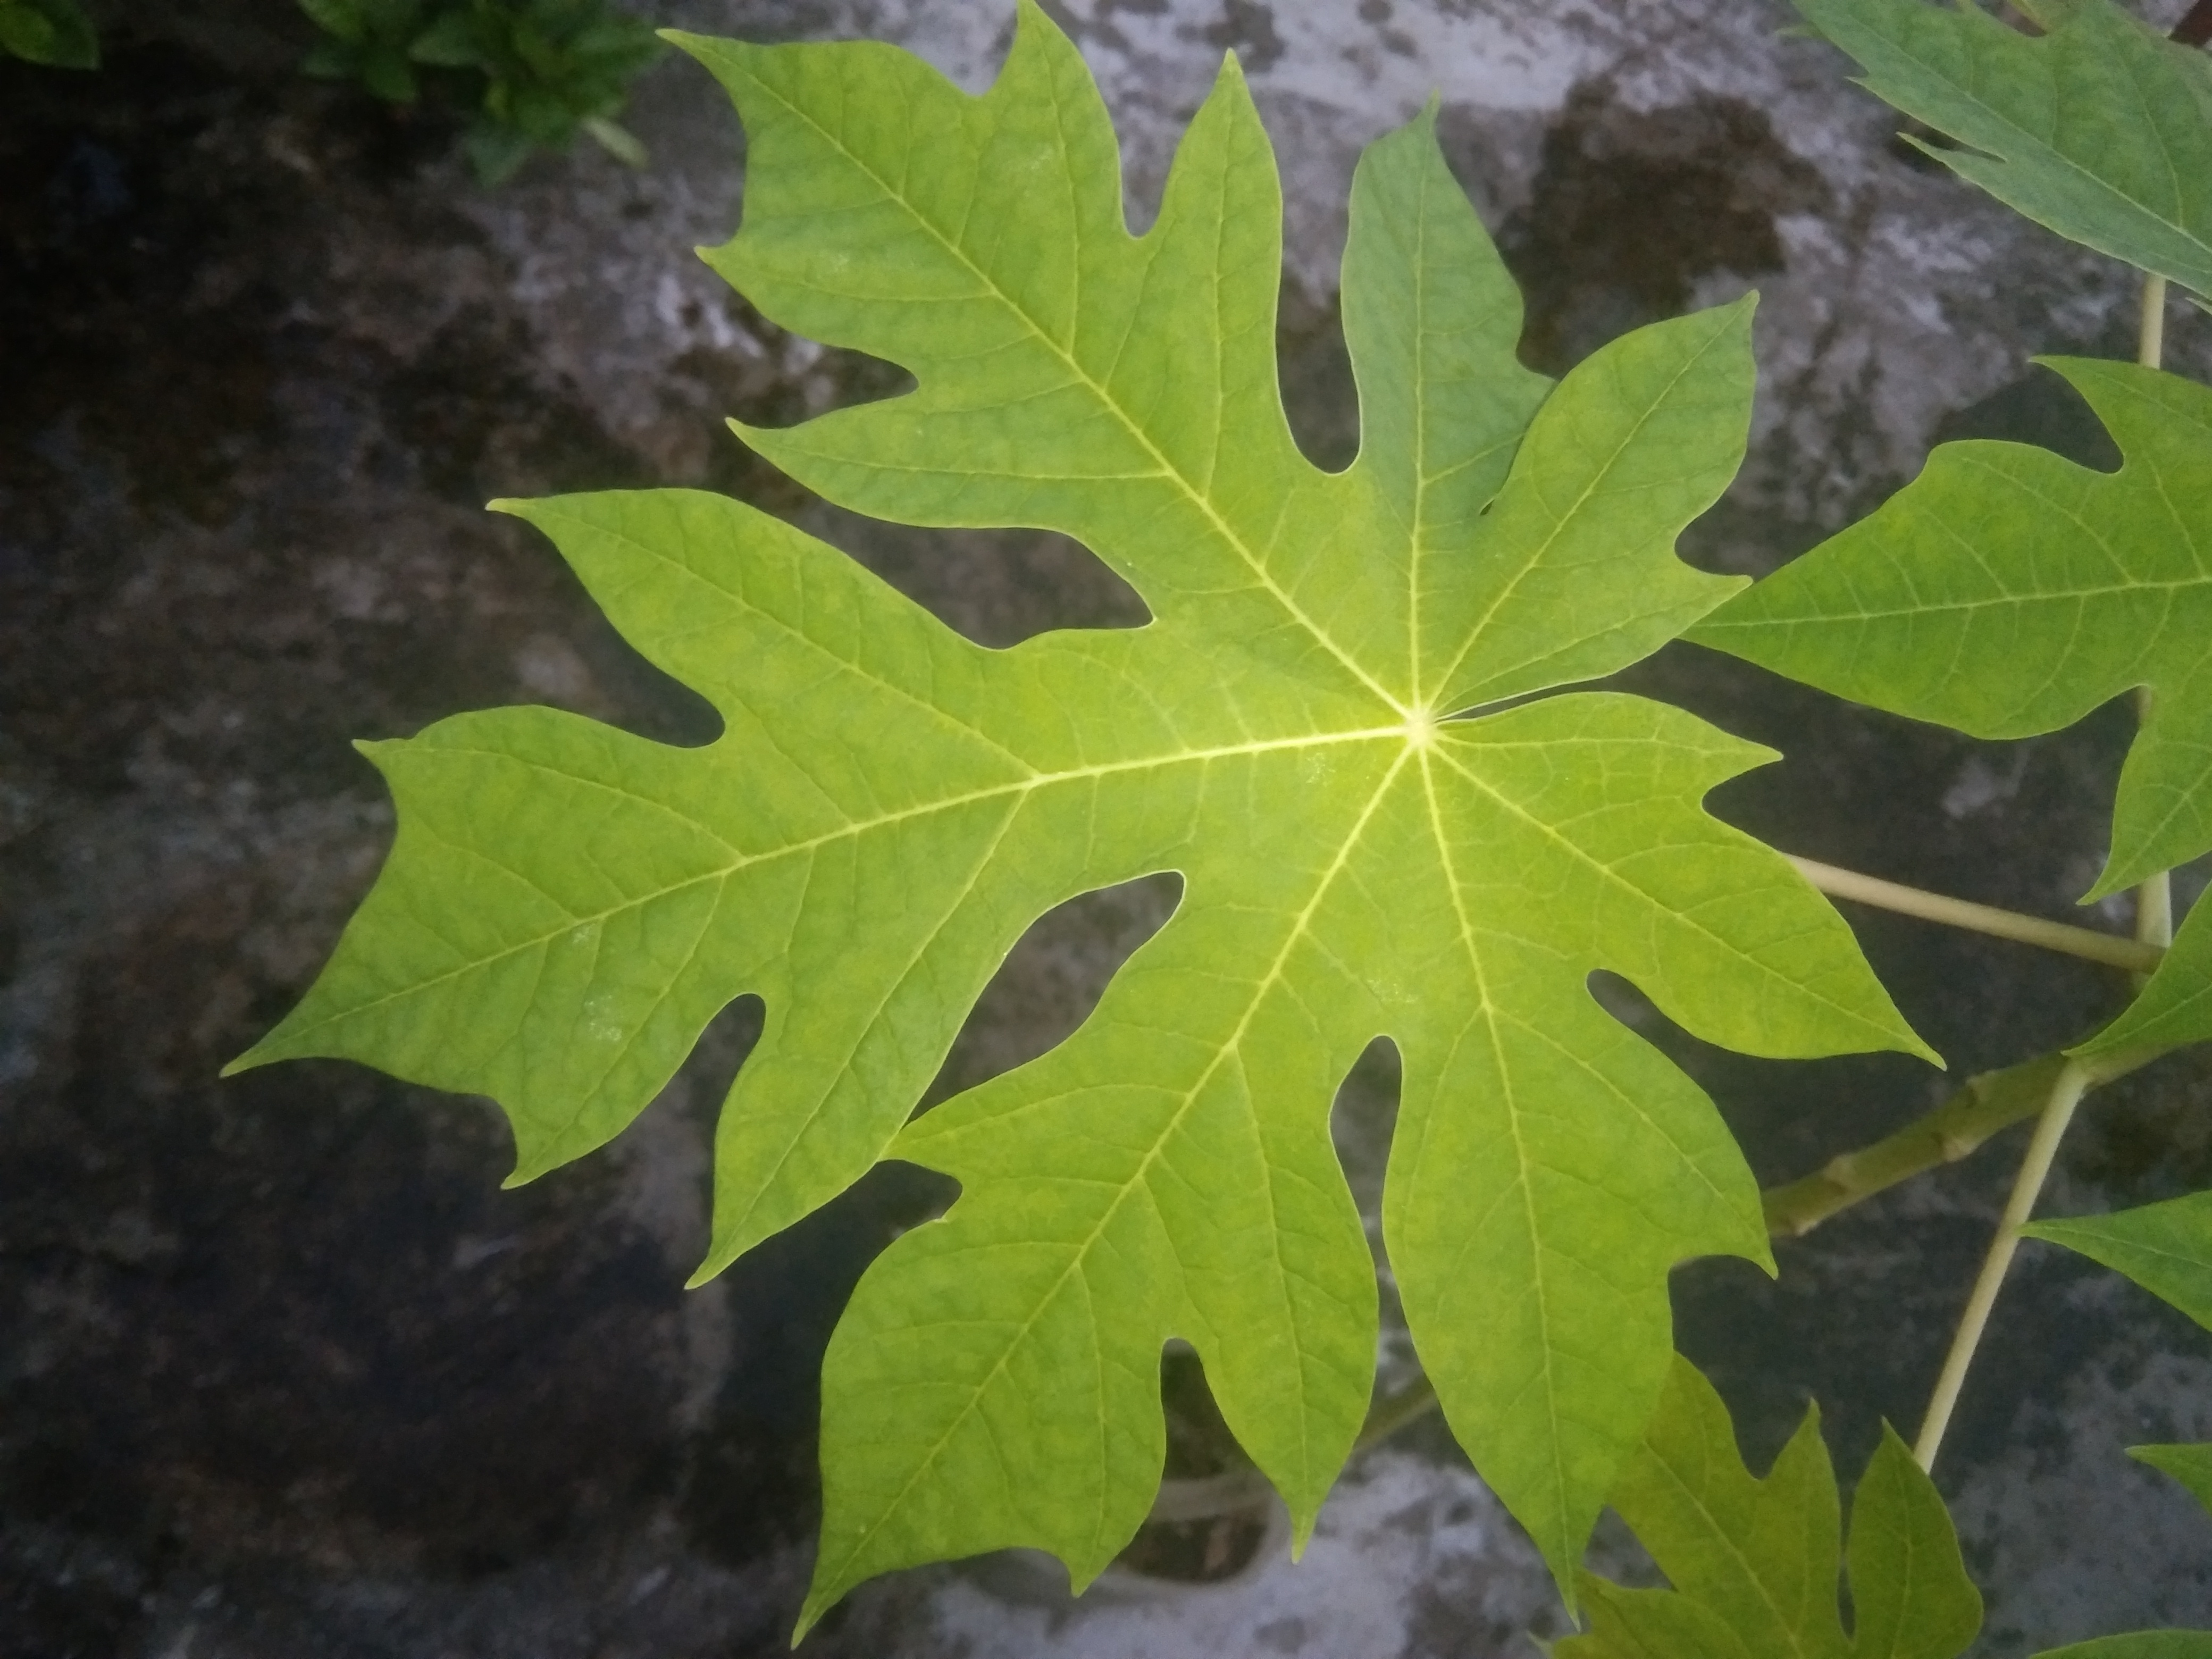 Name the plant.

papaya
